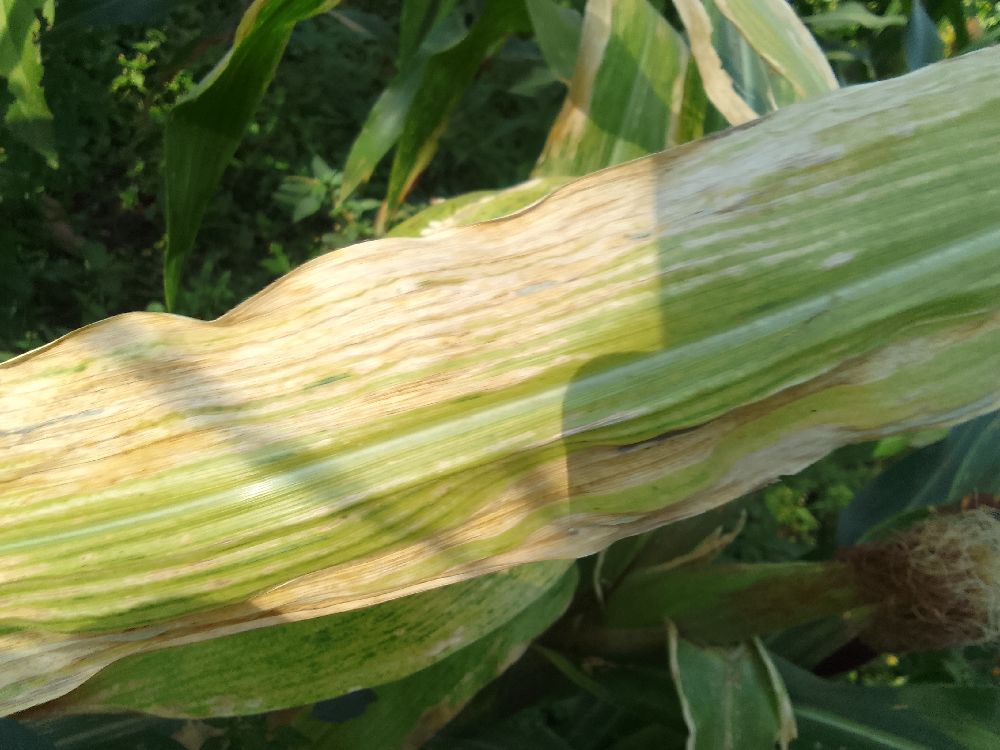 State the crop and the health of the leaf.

maize, maize lethal necrosis
